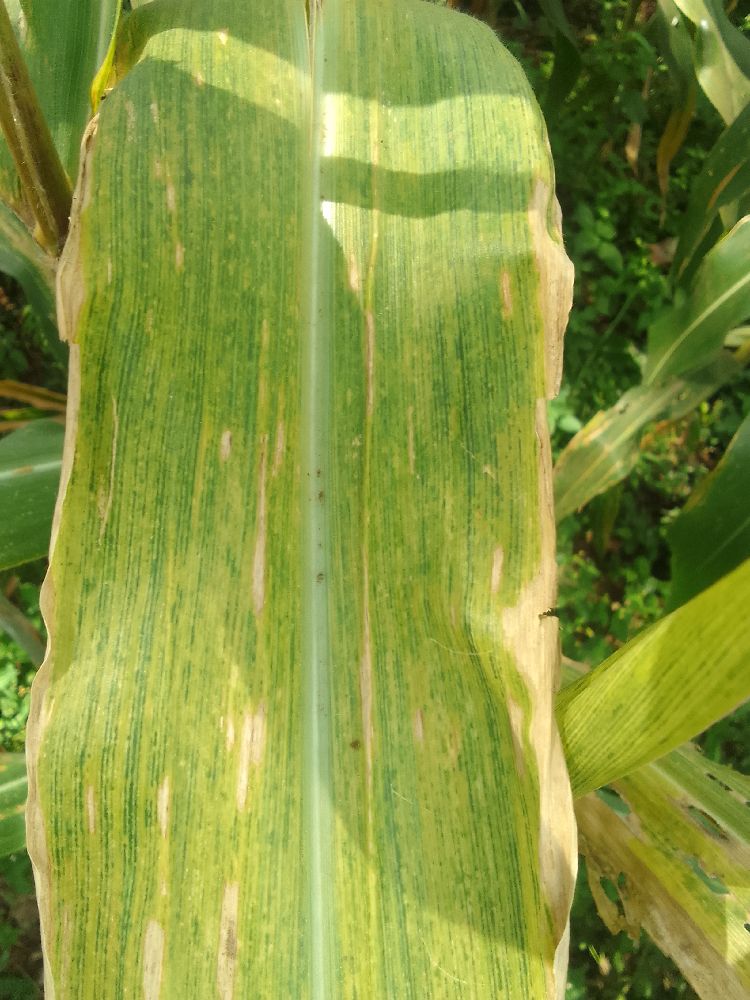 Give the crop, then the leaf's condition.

maize, maize lethal necrosis
